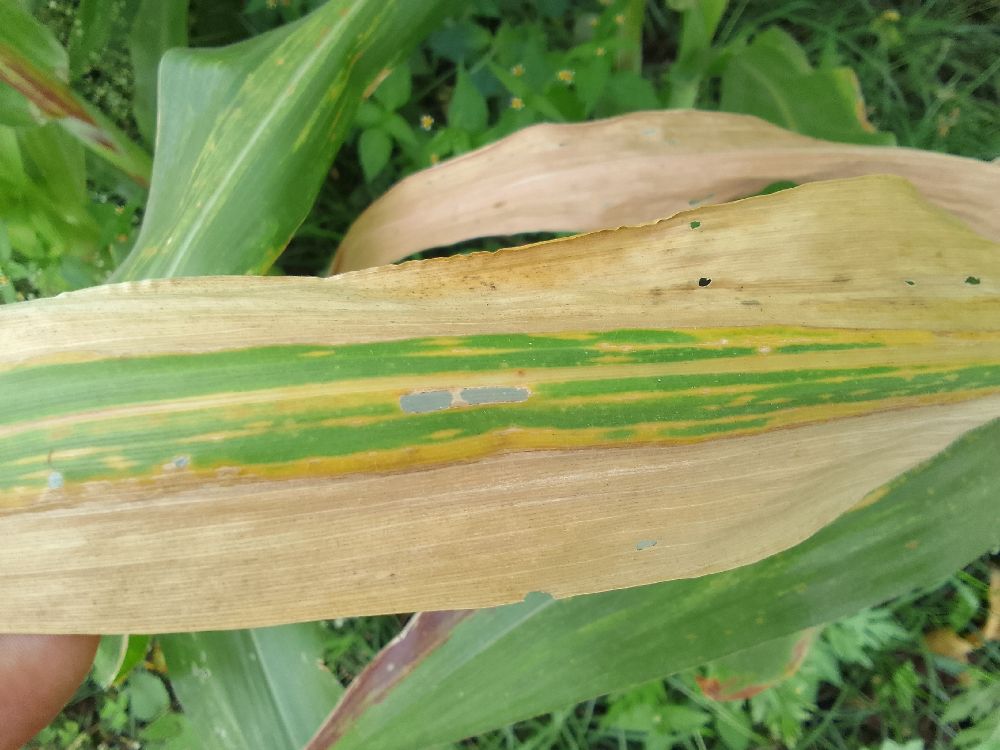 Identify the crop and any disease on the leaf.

maize, maize lethal necrosis
